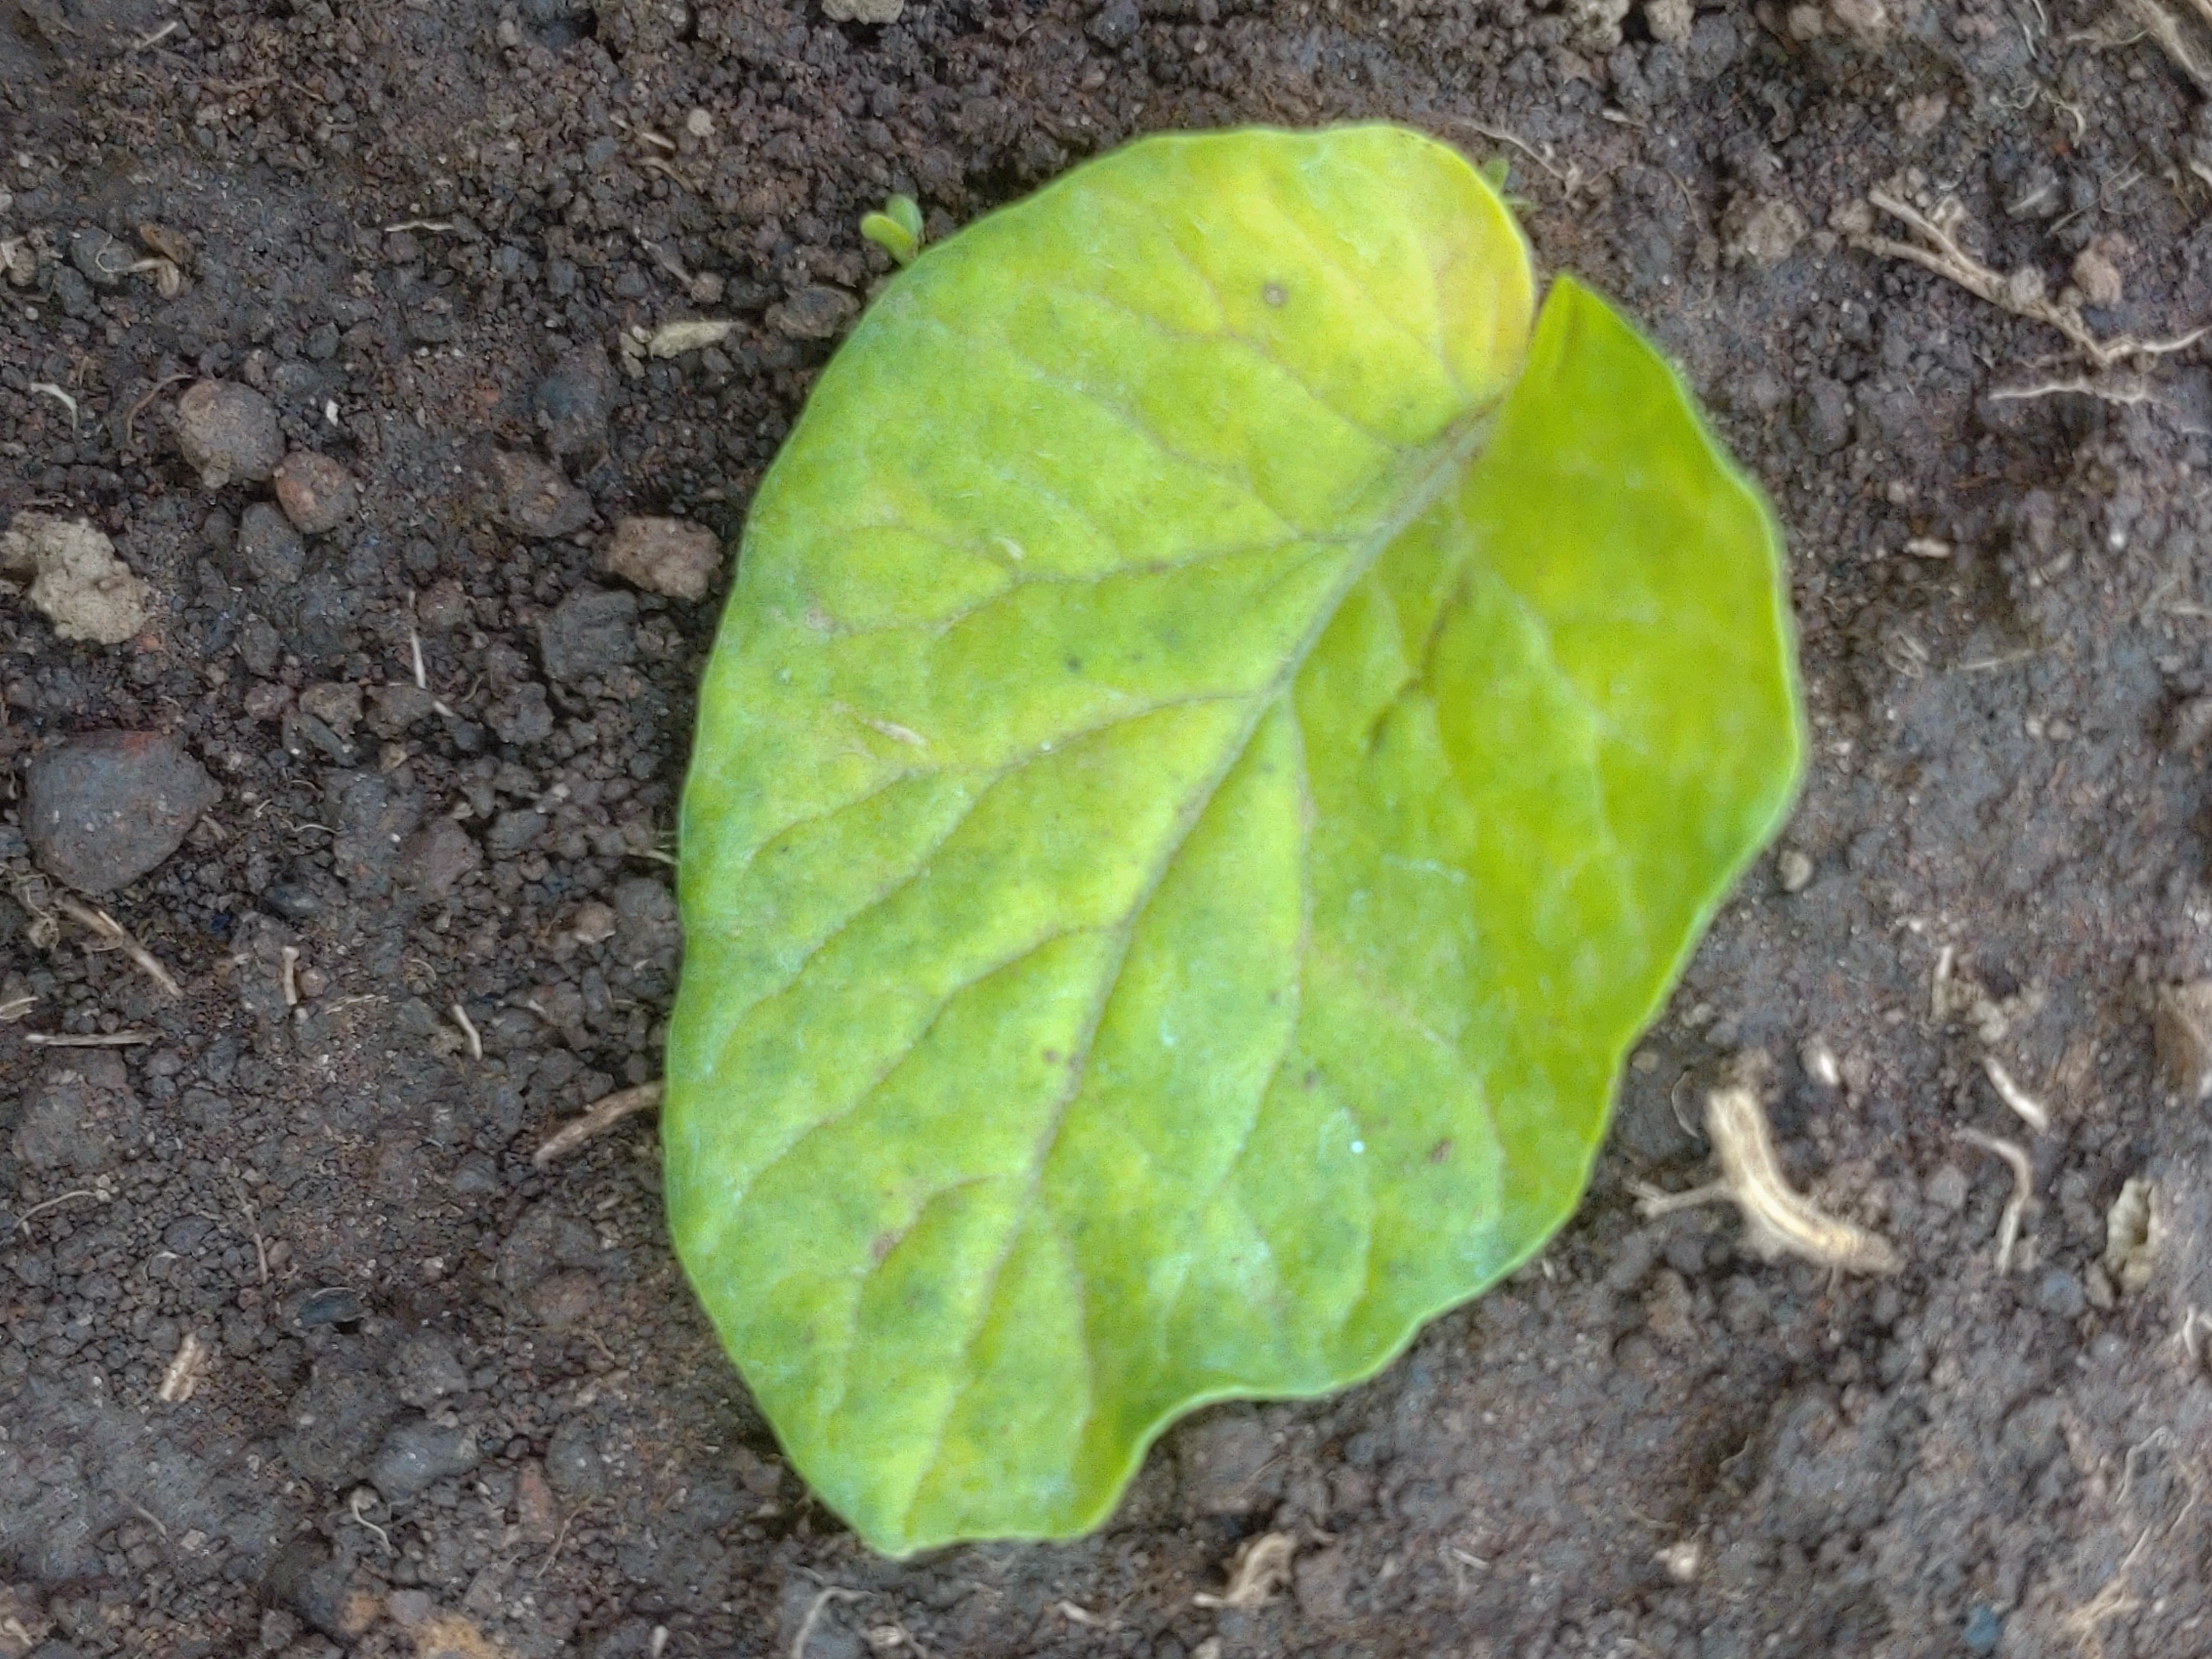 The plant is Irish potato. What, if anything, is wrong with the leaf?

late blight
